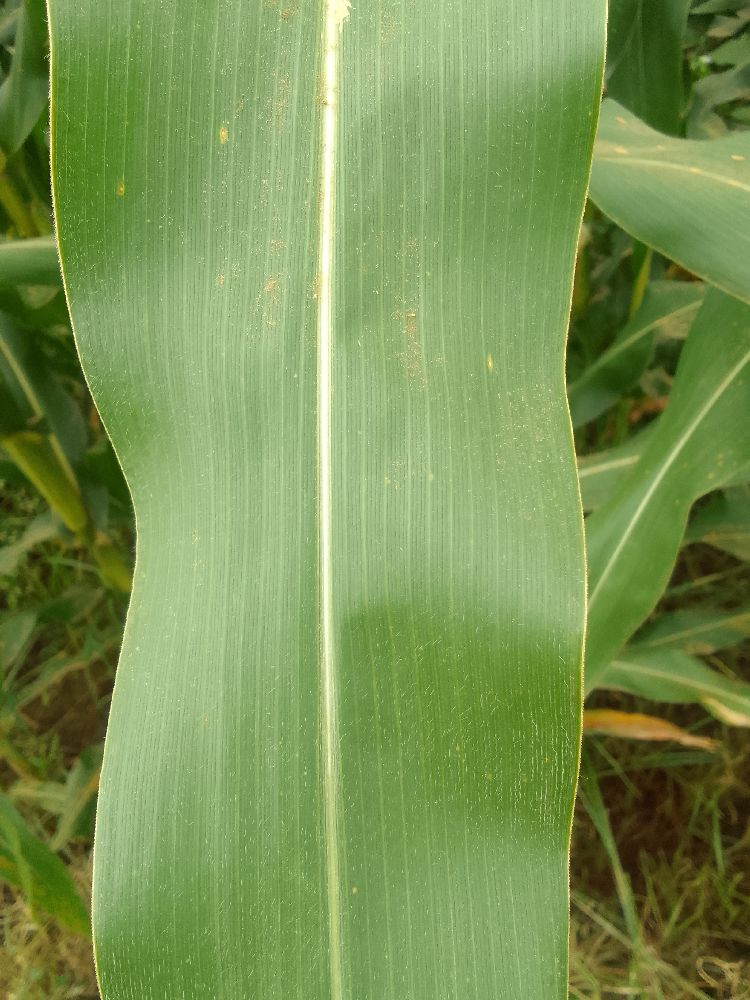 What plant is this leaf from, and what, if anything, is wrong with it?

maize, healthy
